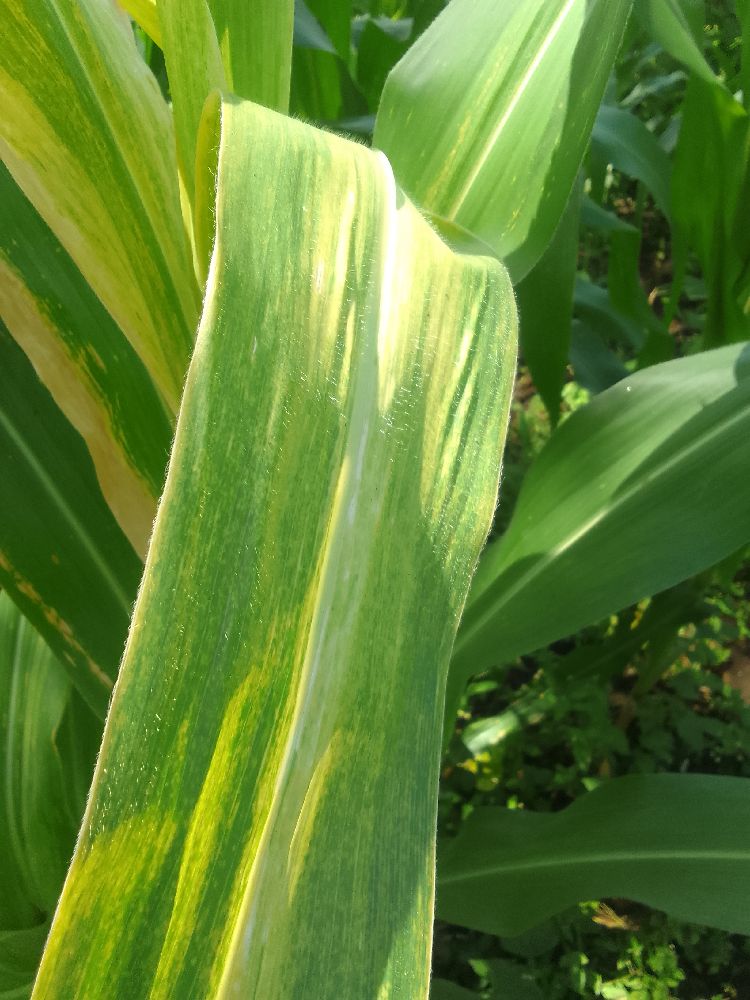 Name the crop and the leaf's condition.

maize, maize lethal necrosis
